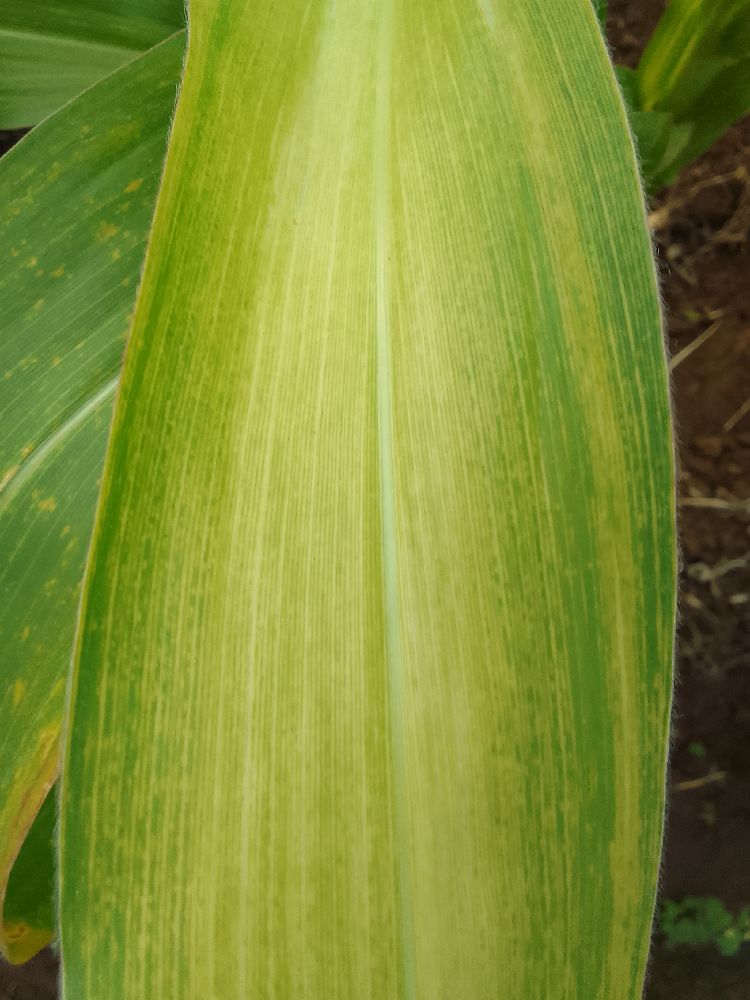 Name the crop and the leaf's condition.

maize, maize lethal necrosis
